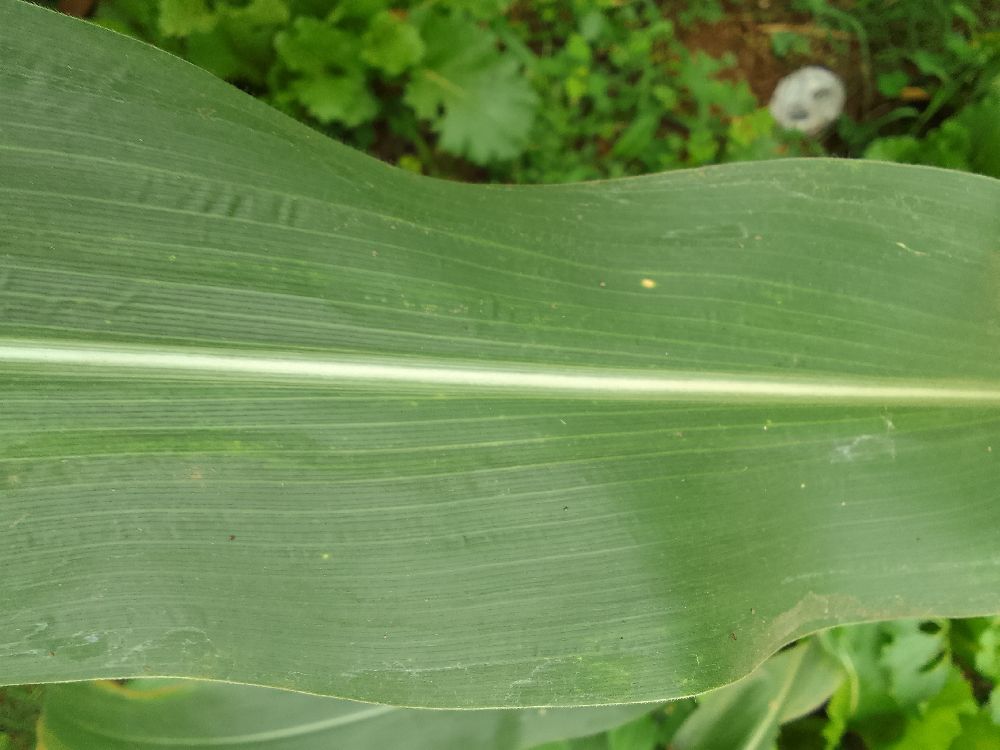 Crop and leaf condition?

maize, healthy
